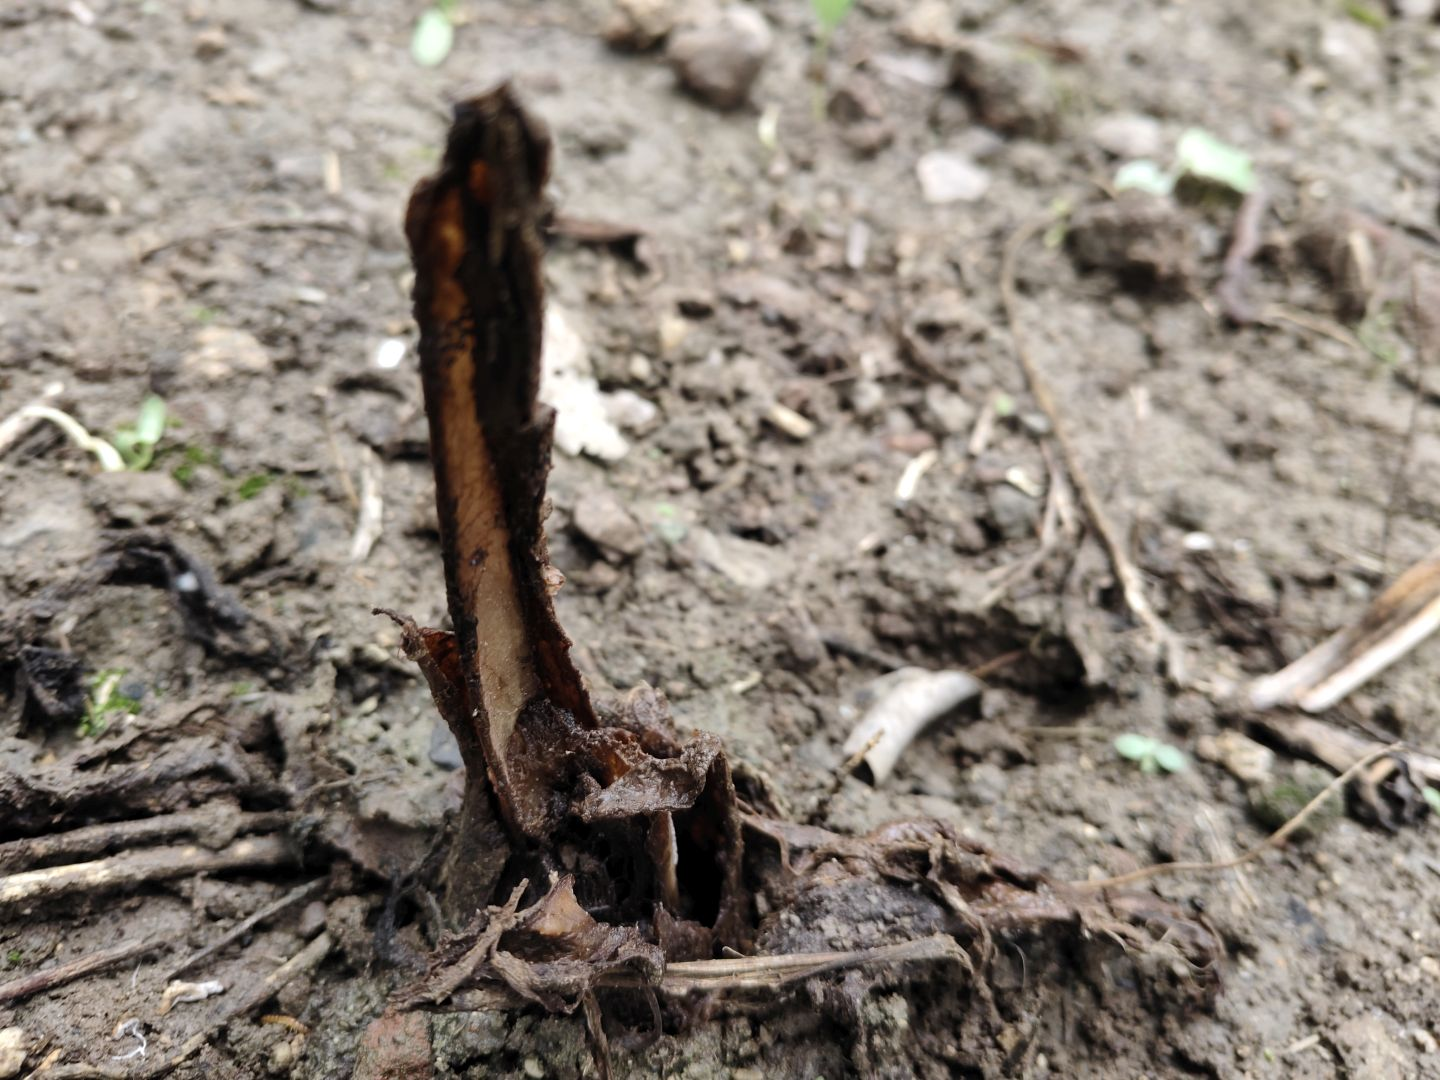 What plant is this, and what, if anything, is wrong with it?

taro, root rot
